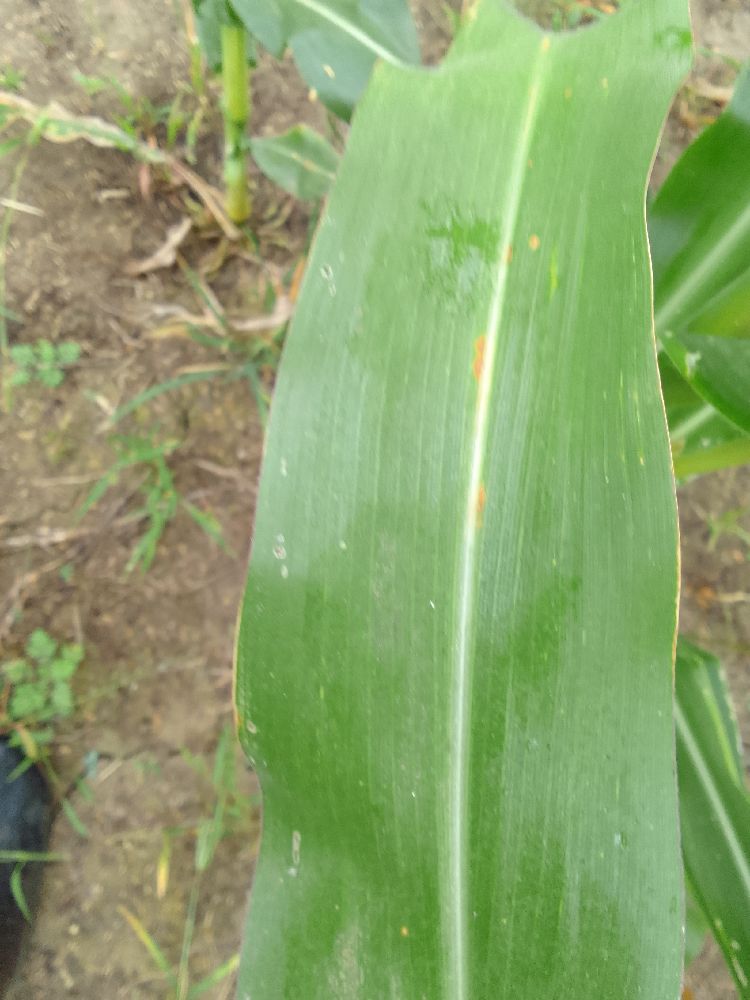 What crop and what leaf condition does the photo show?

maize, healthy
